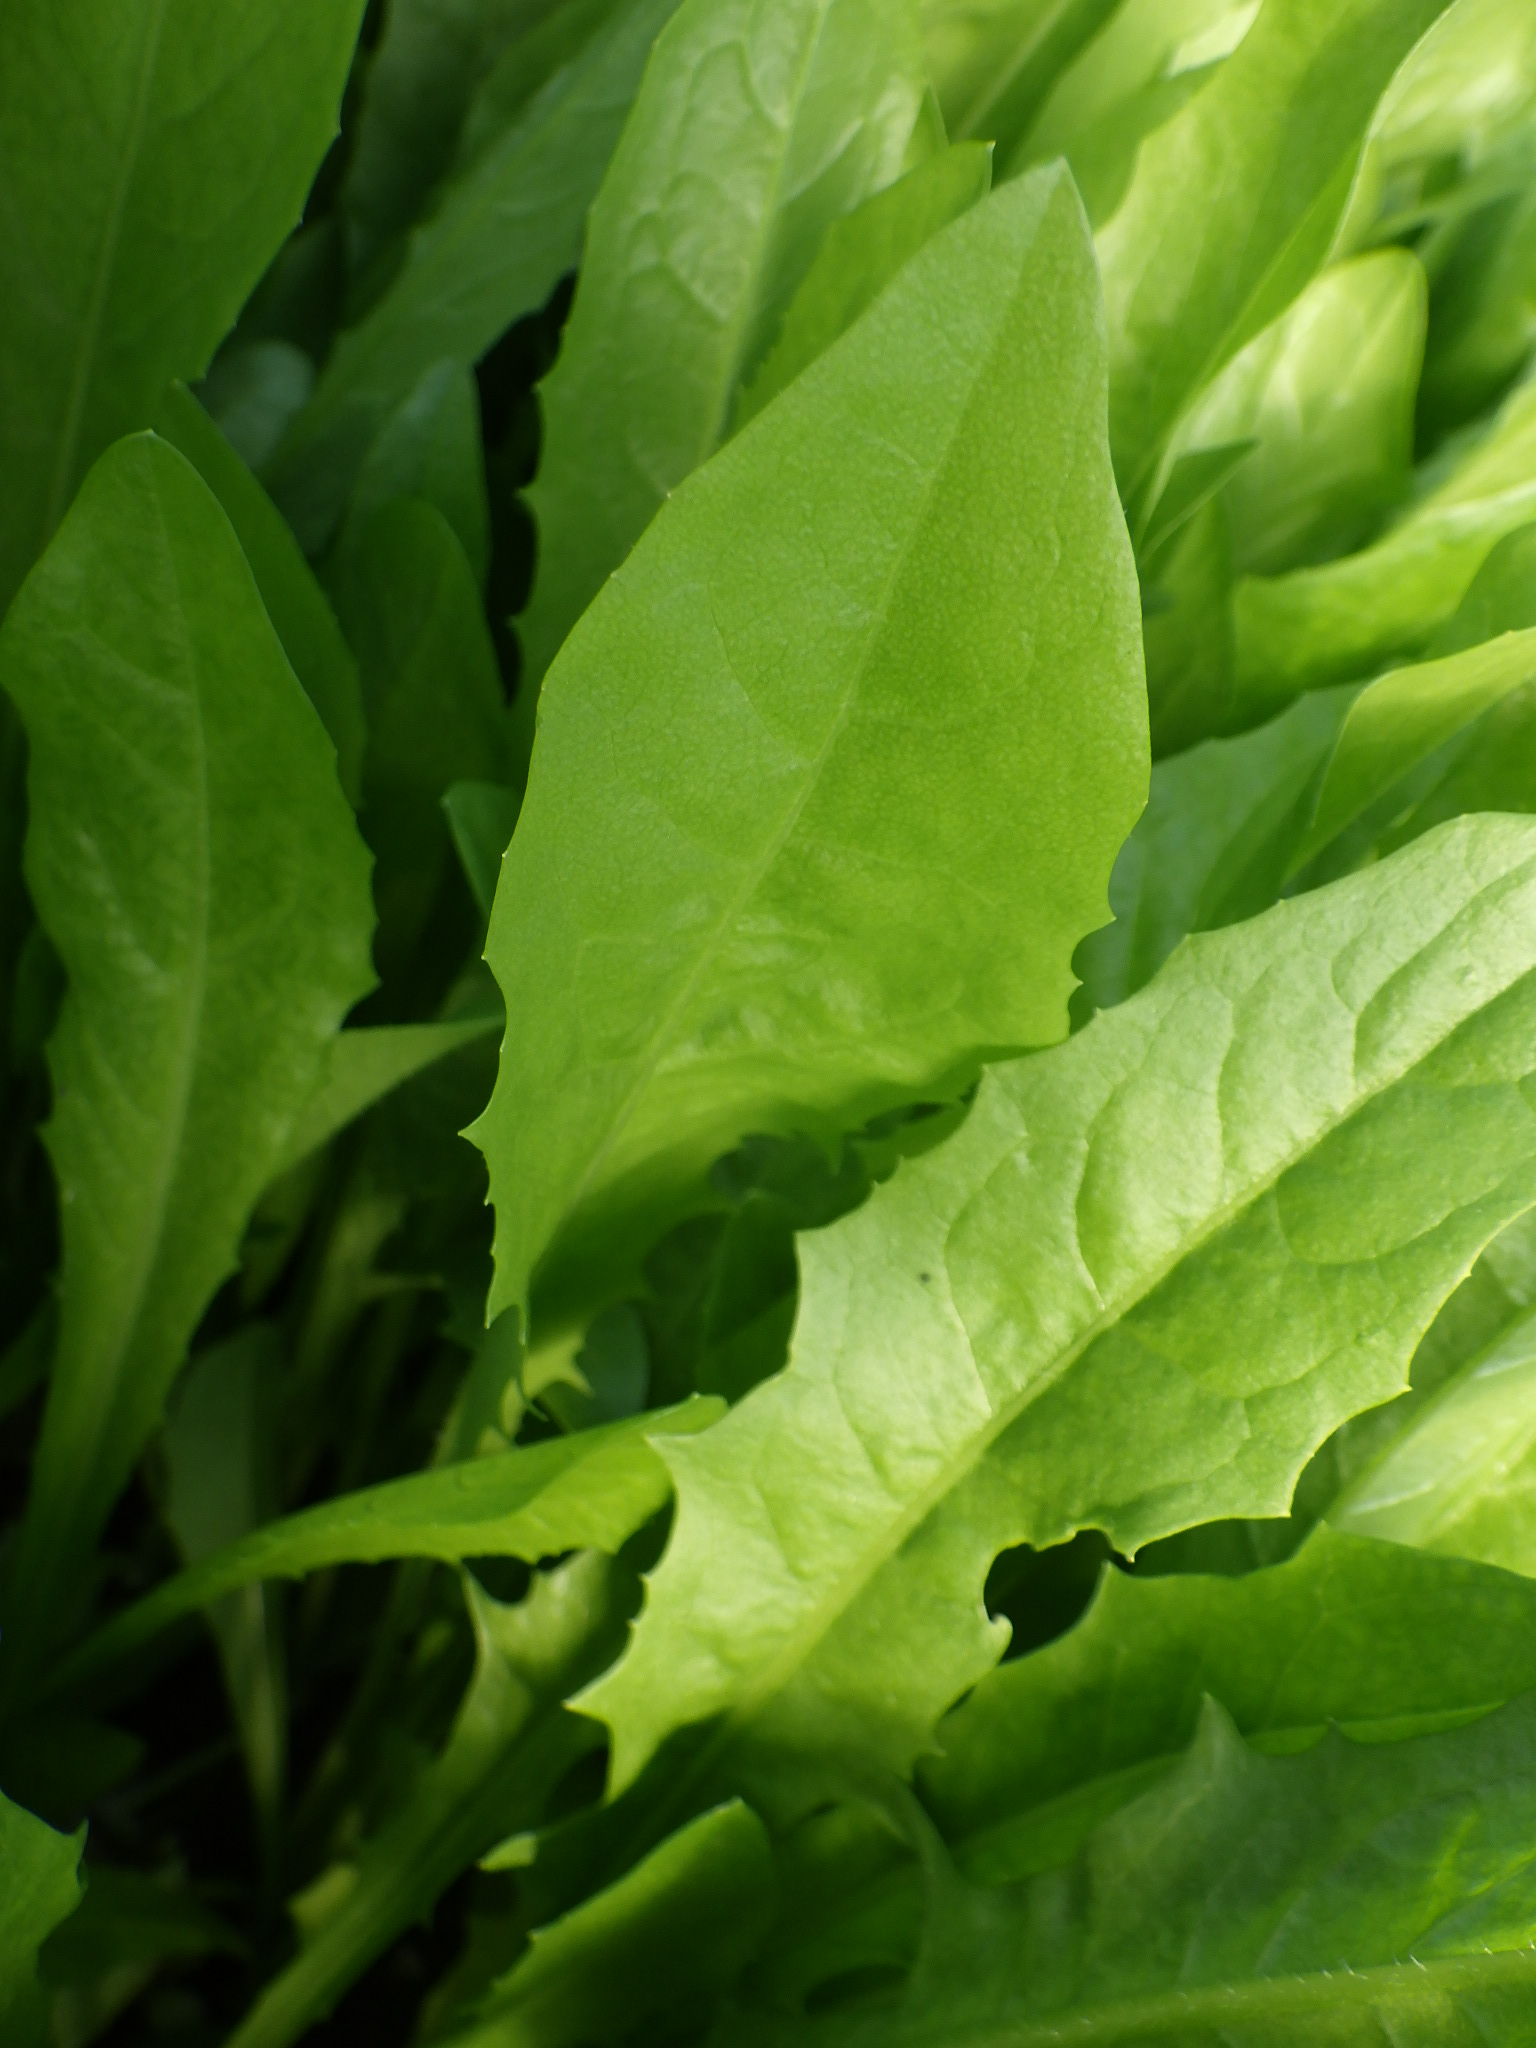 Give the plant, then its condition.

chicory, healthy
